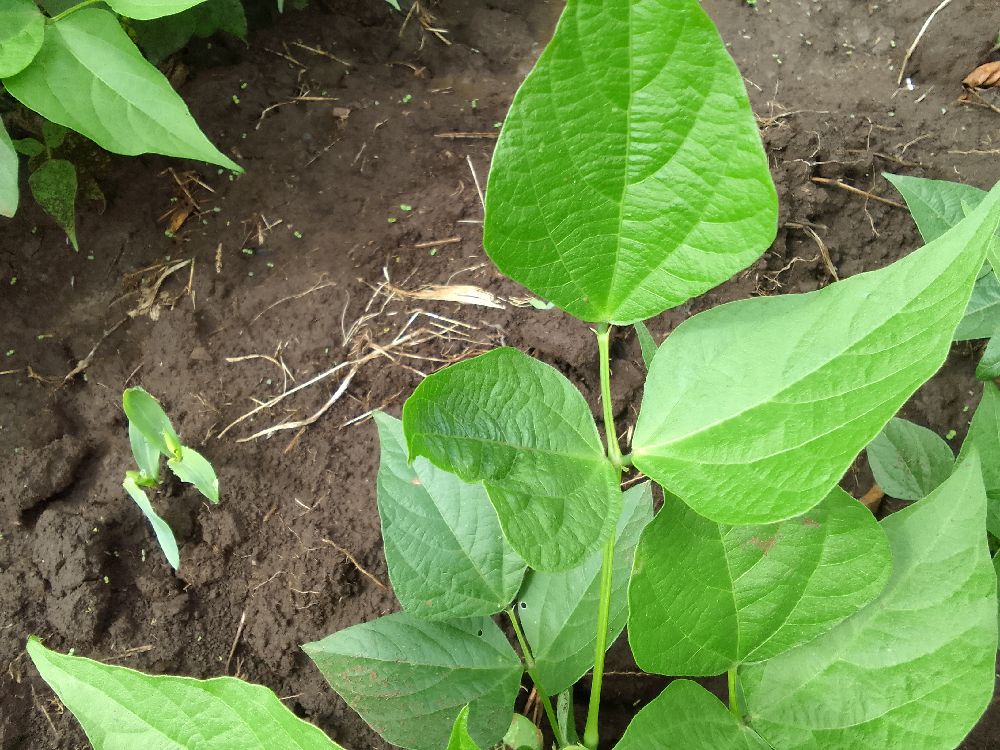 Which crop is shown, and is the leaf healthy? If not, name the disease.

common bean, healthy
